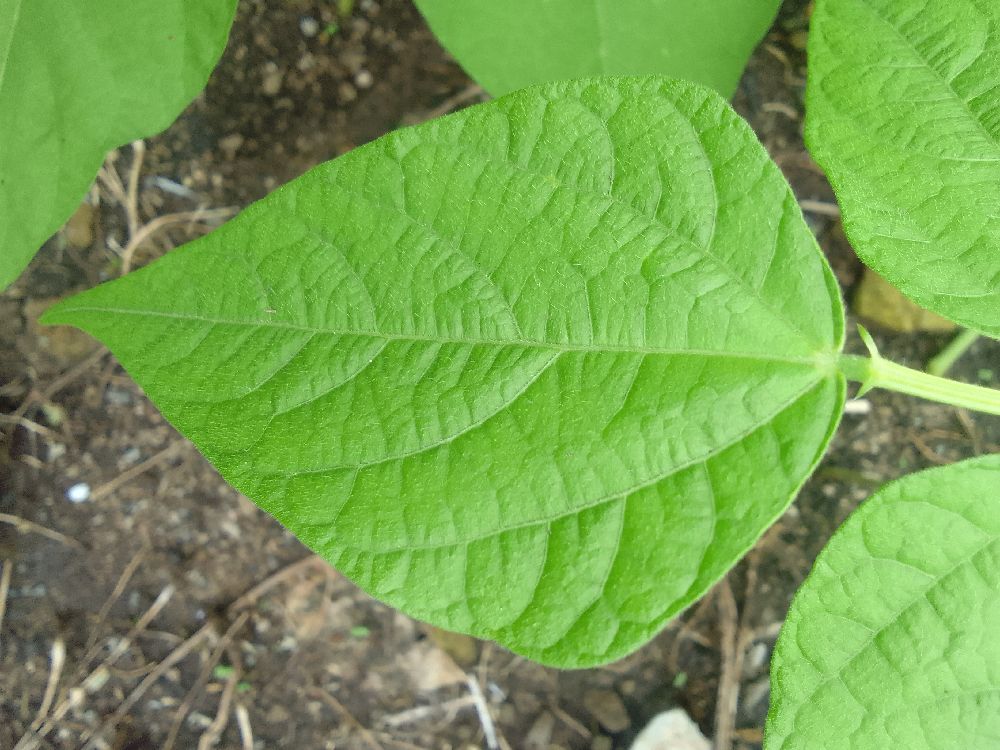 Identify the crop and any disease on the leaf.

common bean, healthy
